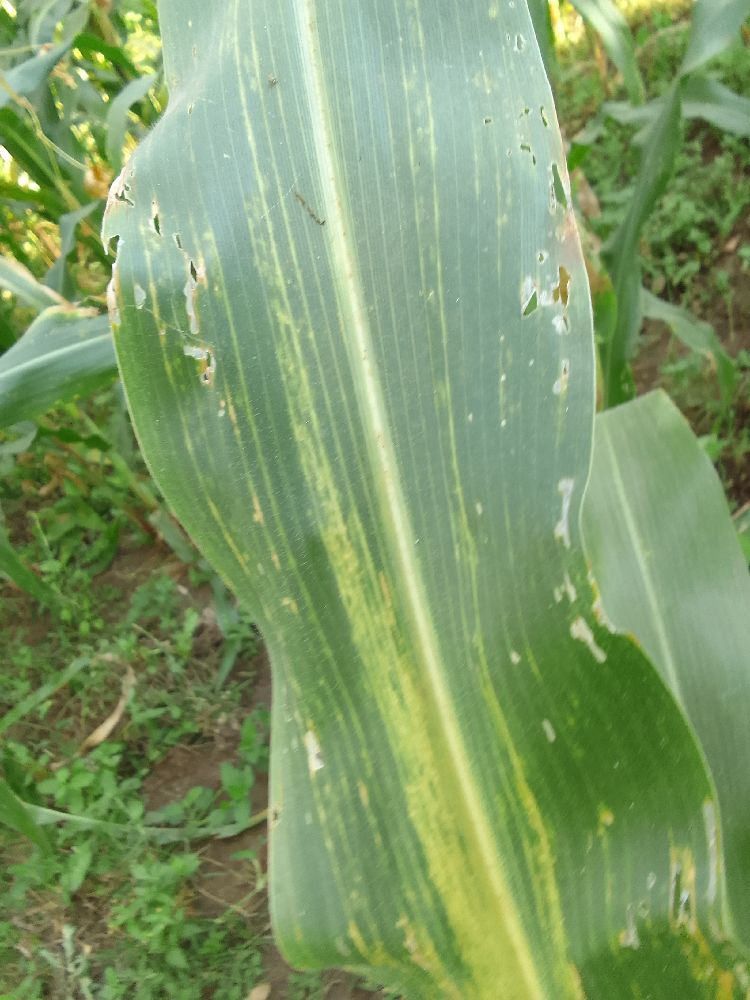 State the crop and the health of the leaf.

maize, maize lethal necrosis
